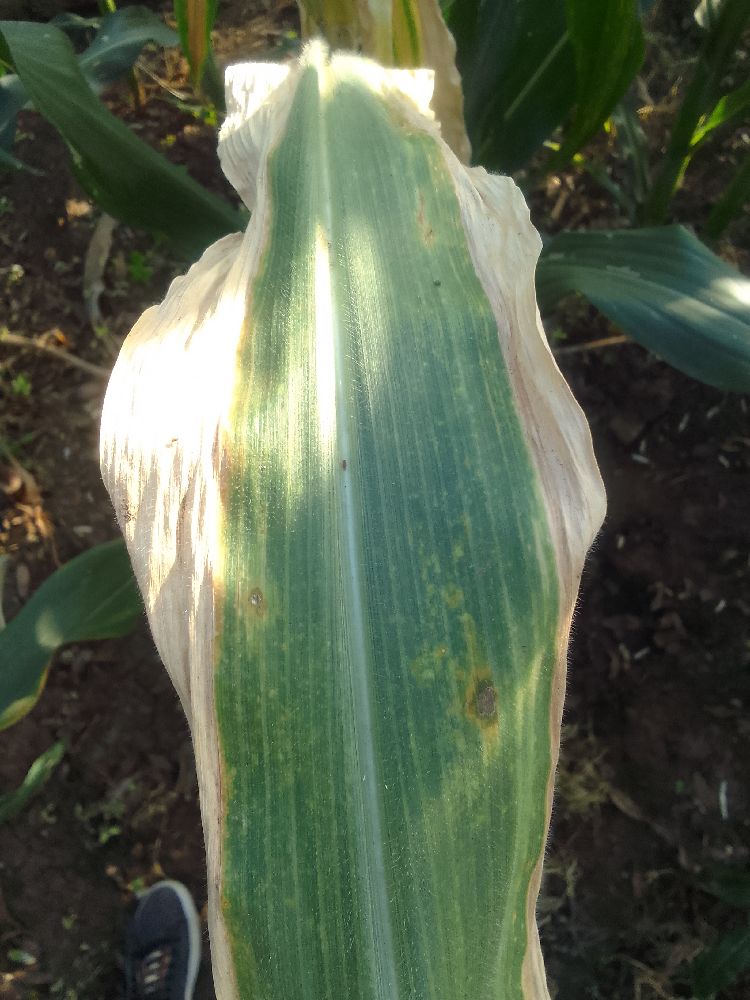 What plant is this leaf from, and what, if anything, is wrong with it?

maize, maize lethal necrosis
